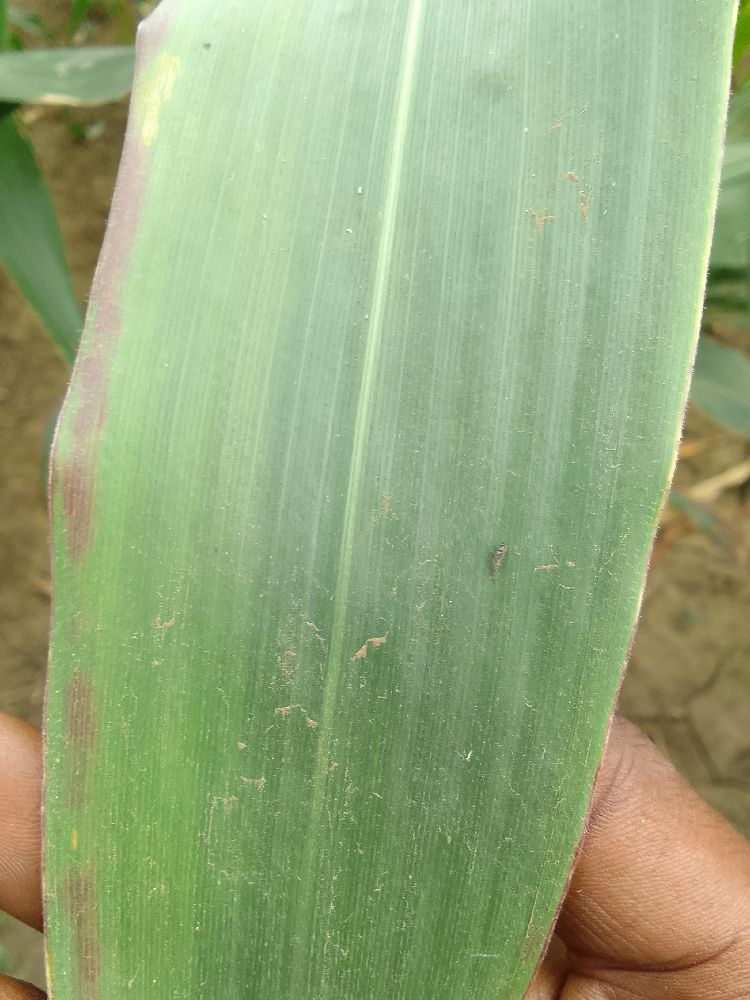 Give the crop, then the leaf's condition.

maize, healthy
